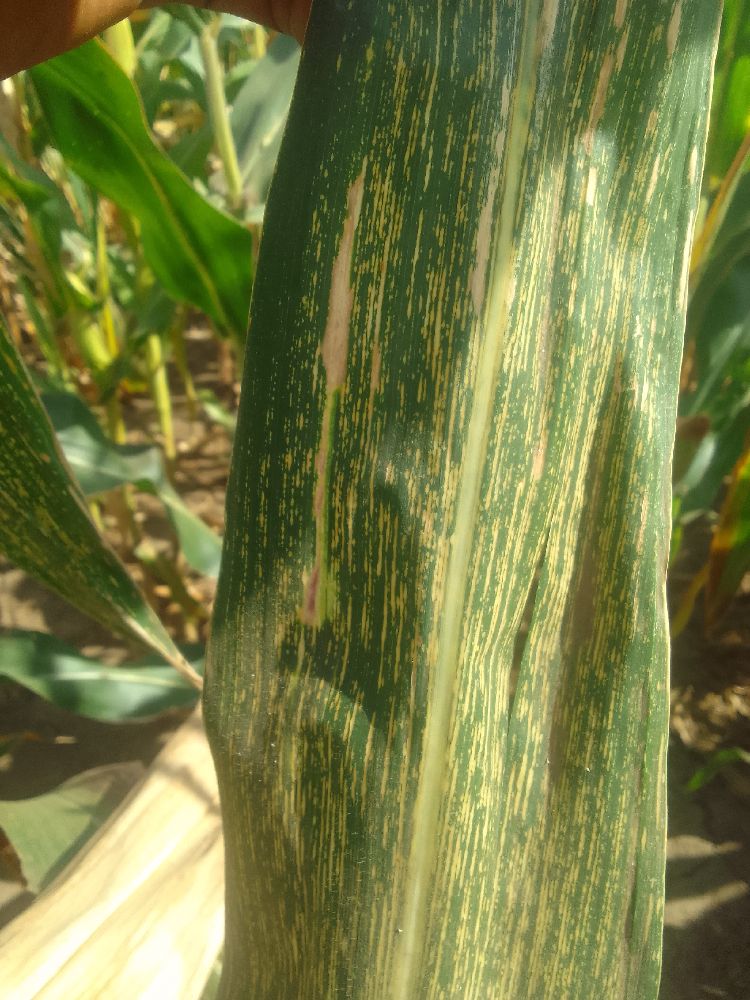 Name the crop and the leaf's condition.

maize, maize streak virus
